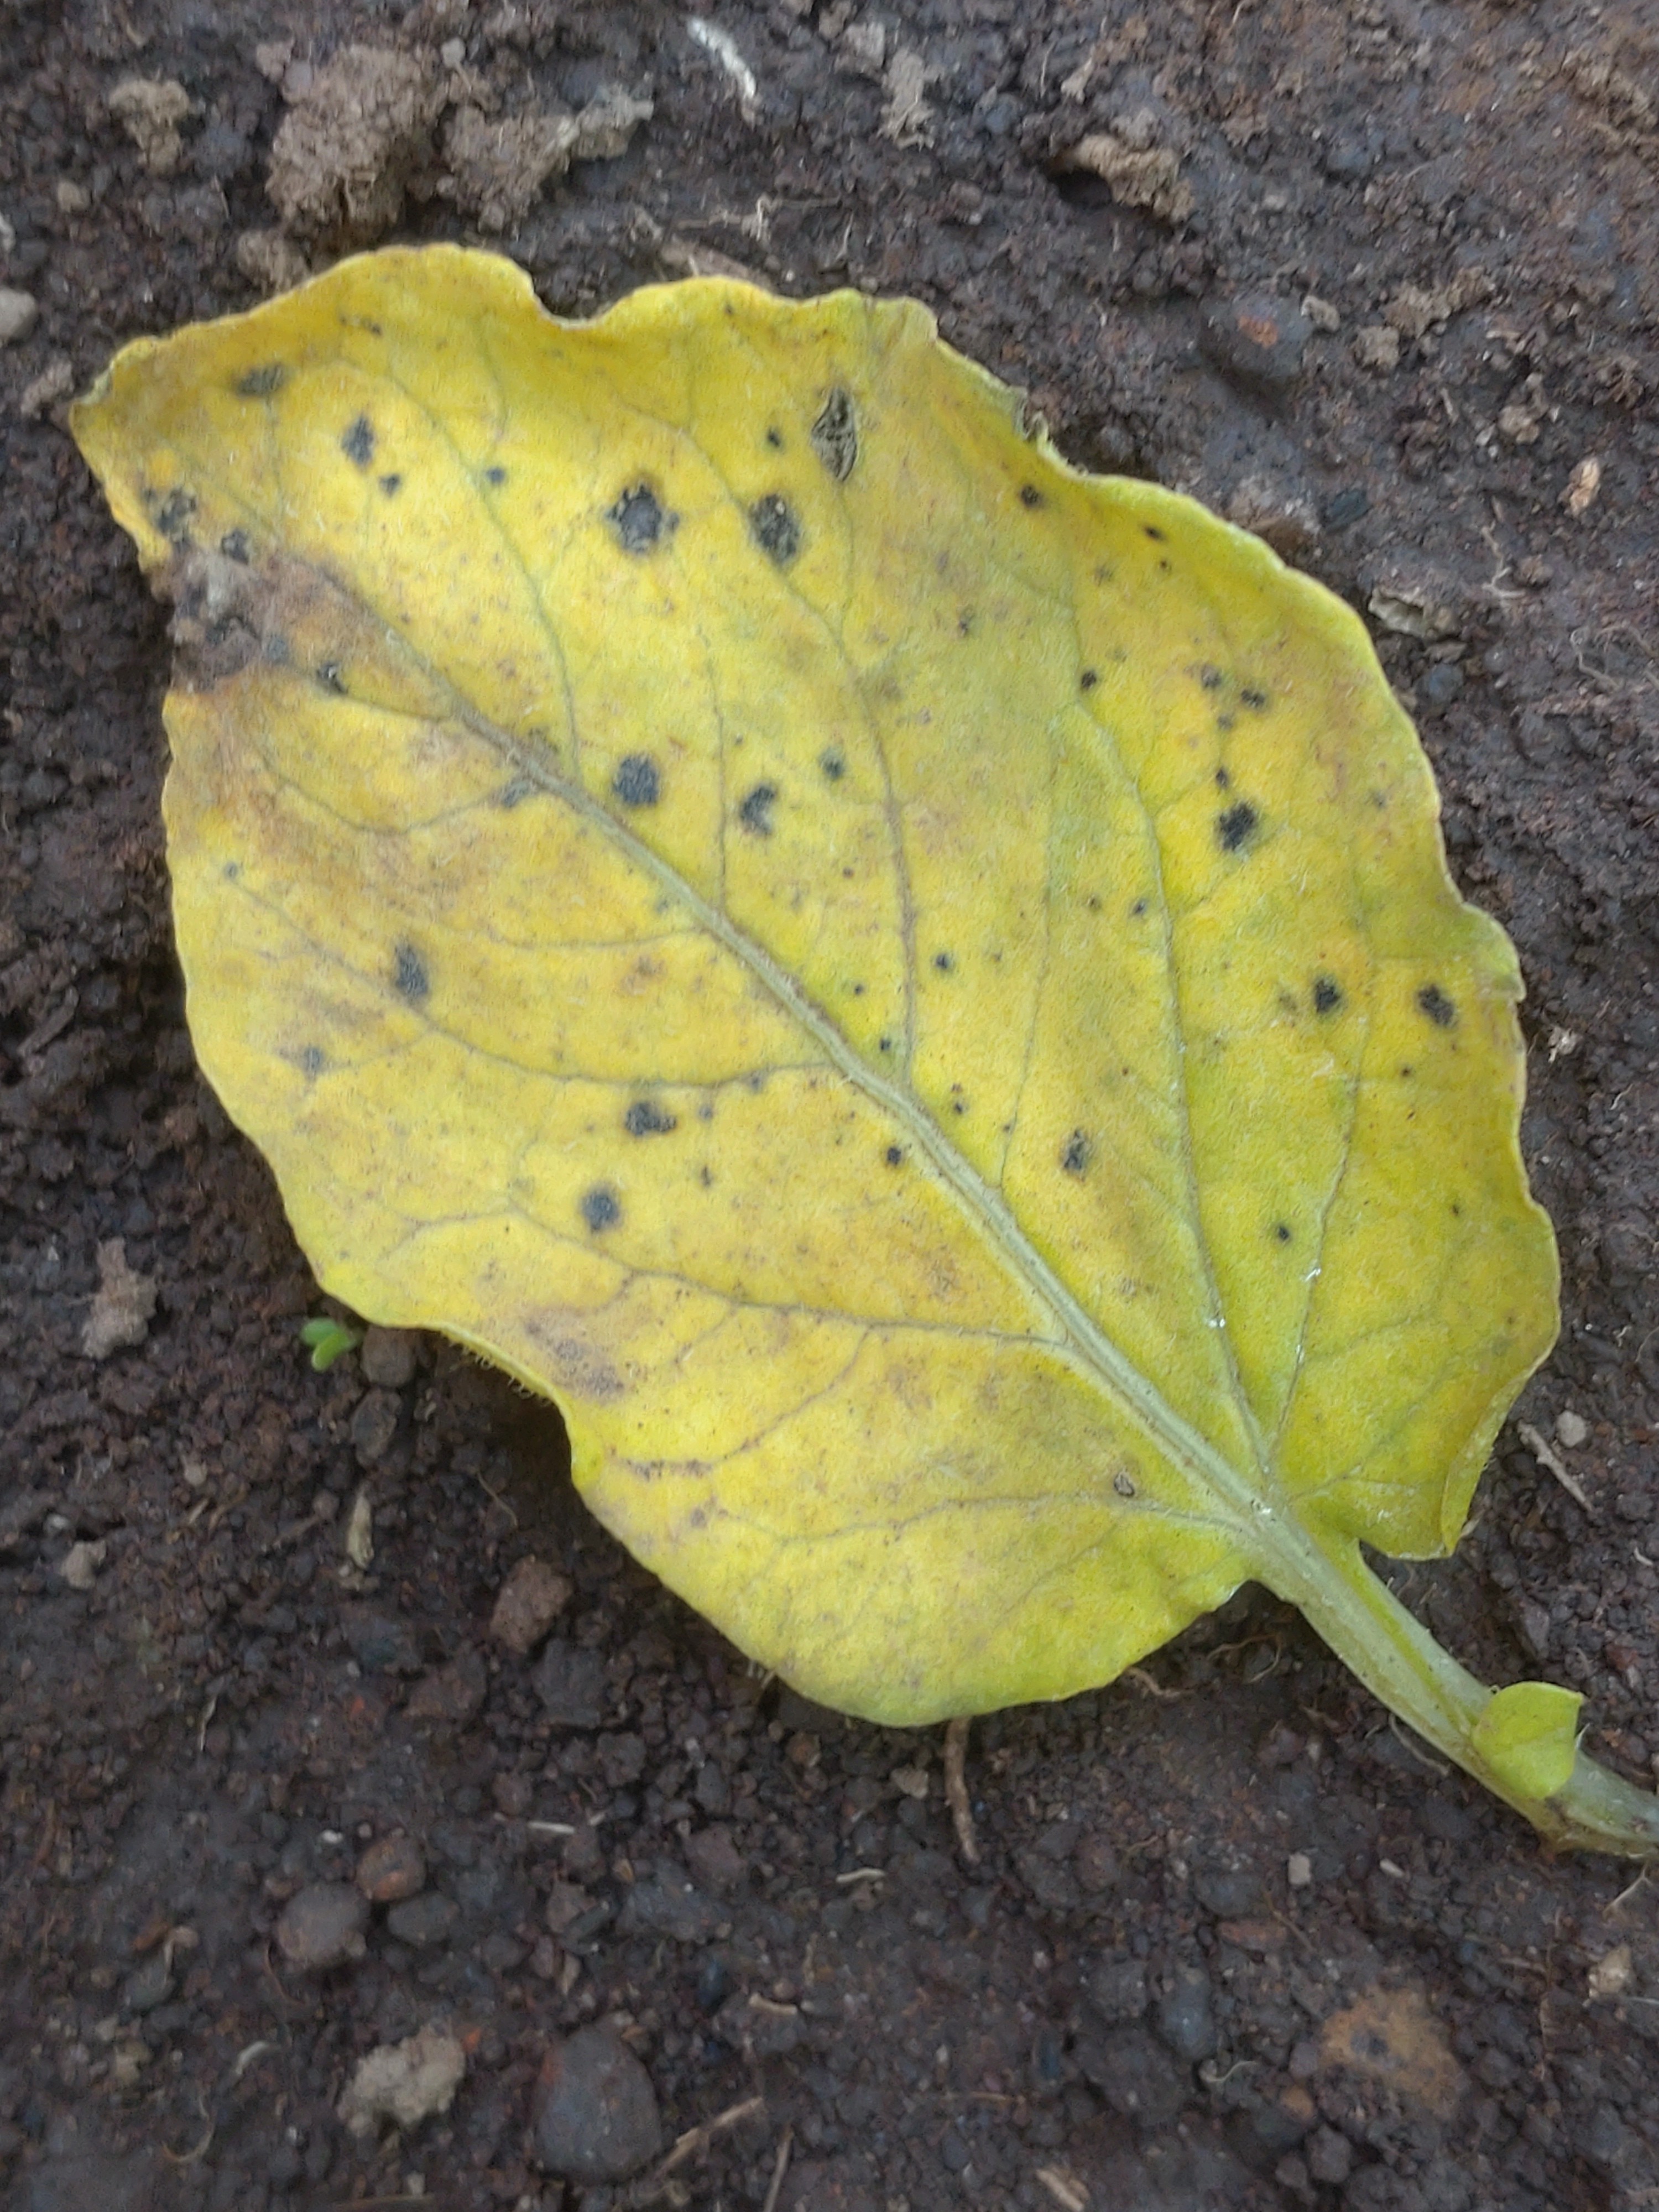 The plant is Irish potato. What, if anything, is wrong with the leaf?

late blight
